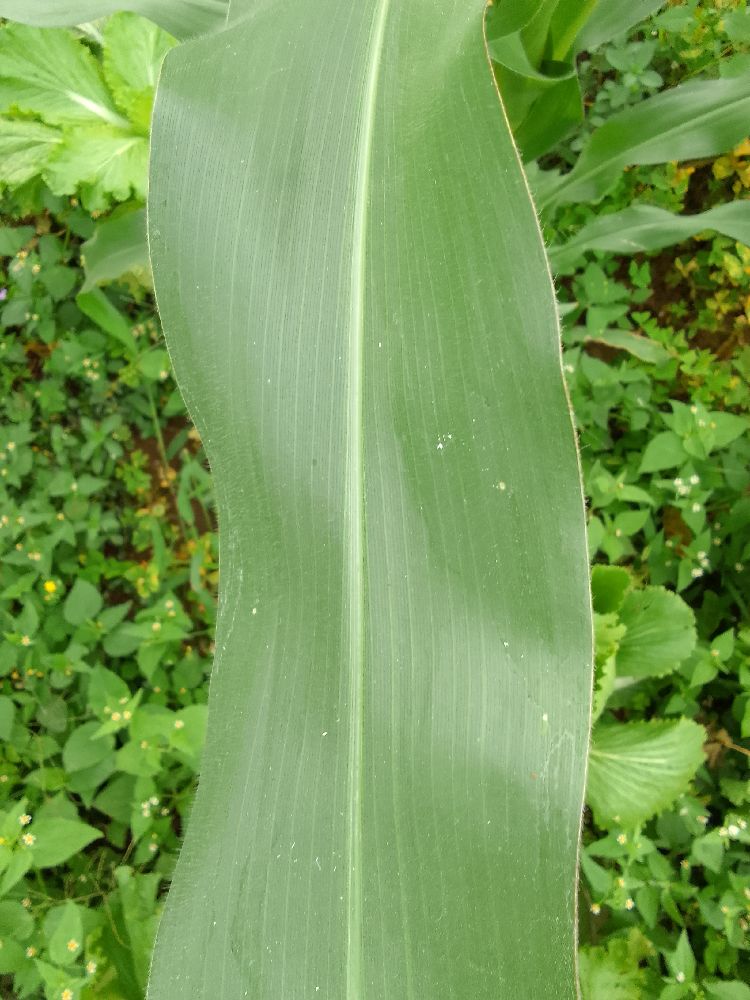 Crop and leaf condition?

maize, healthy
